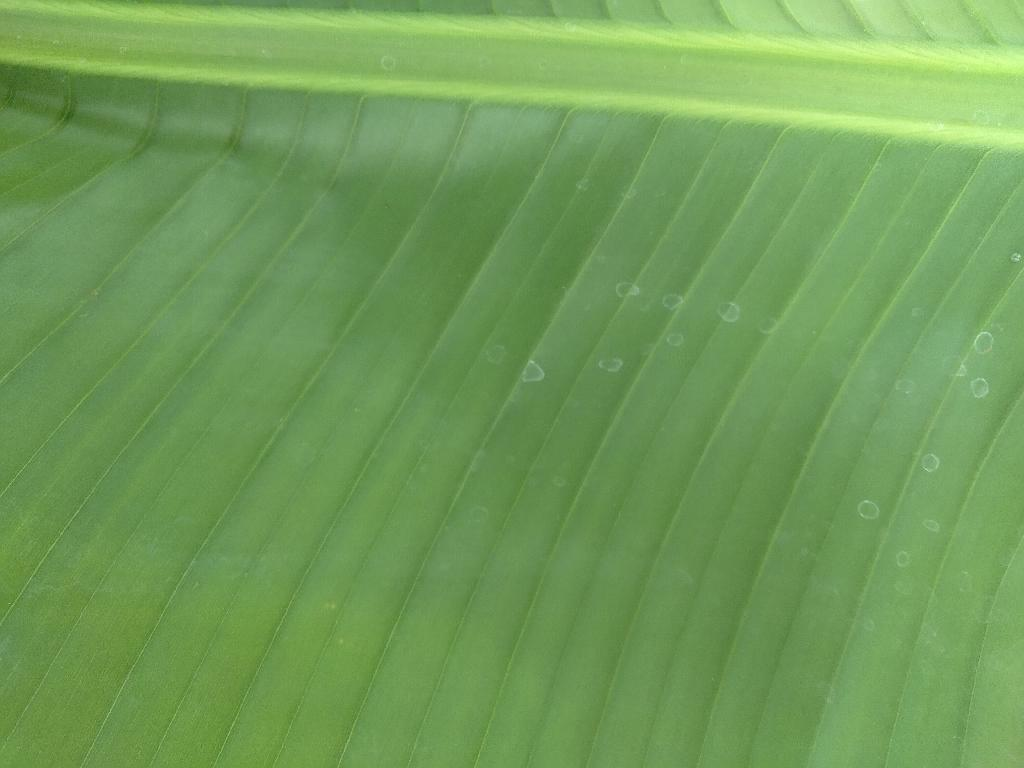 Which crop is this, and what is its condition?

banana, healthy
